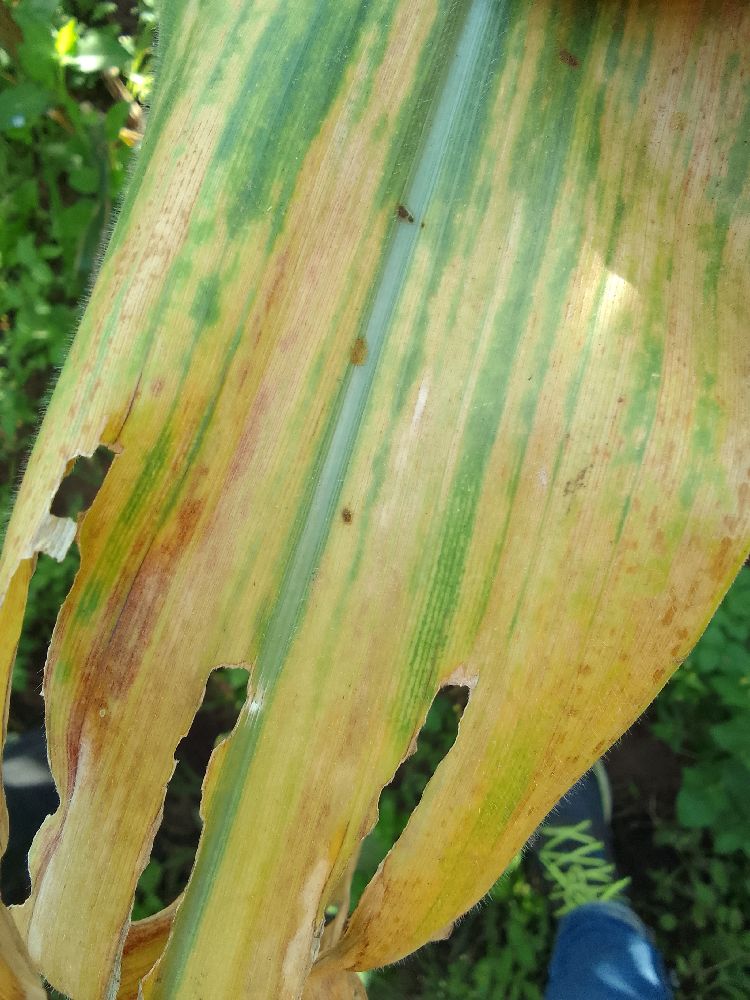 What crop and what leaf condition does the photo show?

maize, maize lethal necrosis
